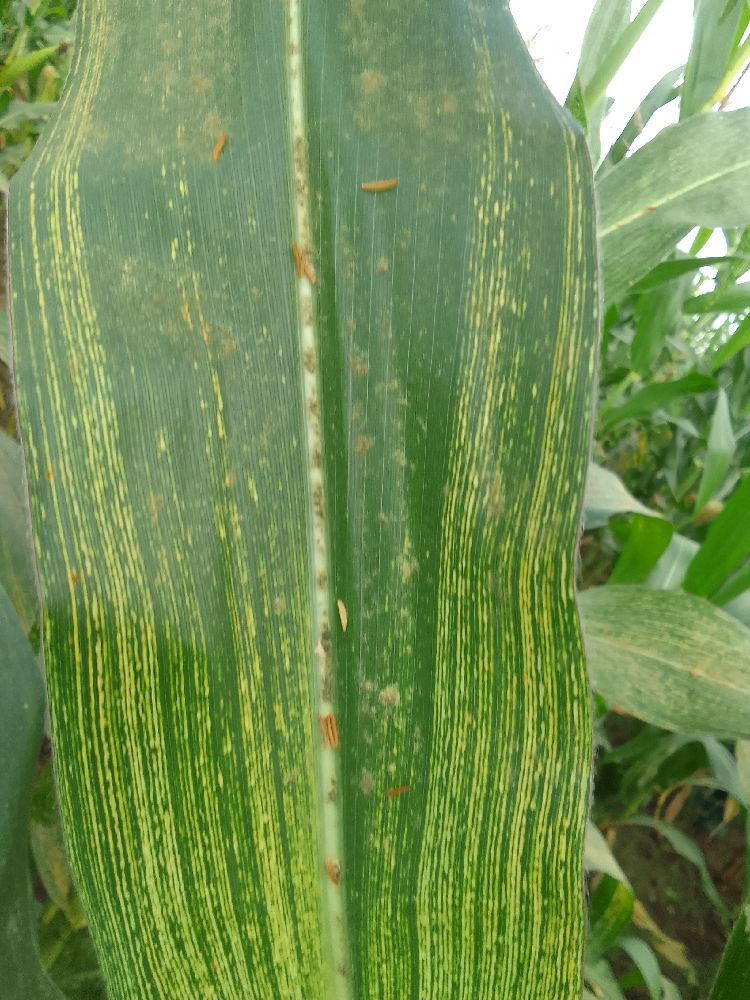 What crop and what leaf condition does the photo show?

maize, maize streak virus
